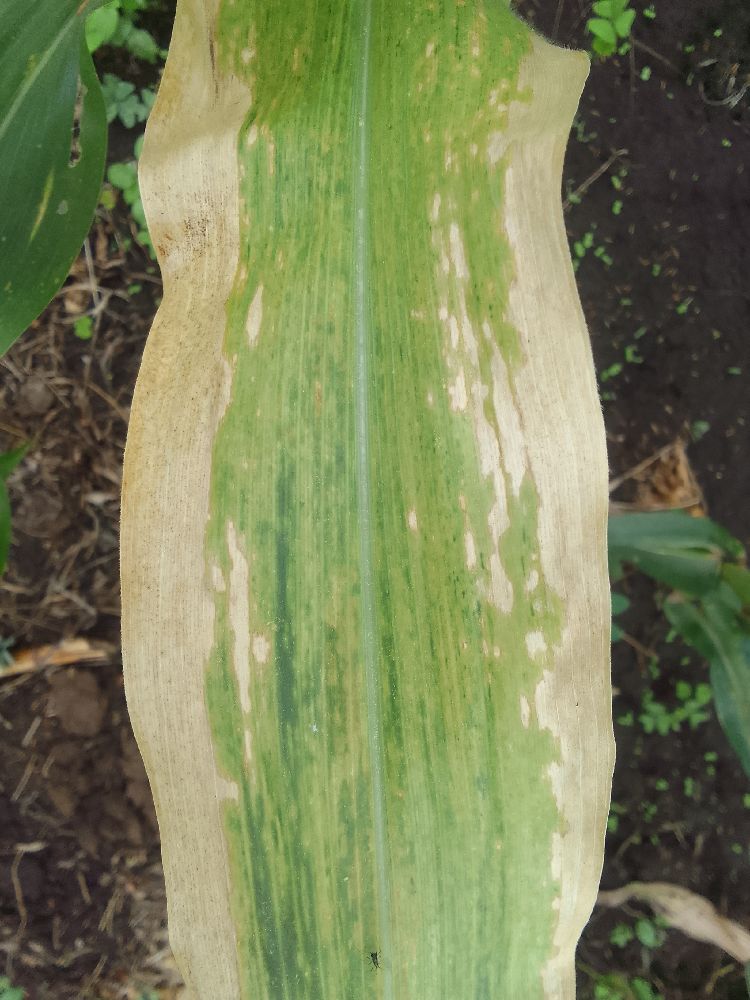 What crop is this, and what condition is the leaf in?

maize, maize lethal necrosis
